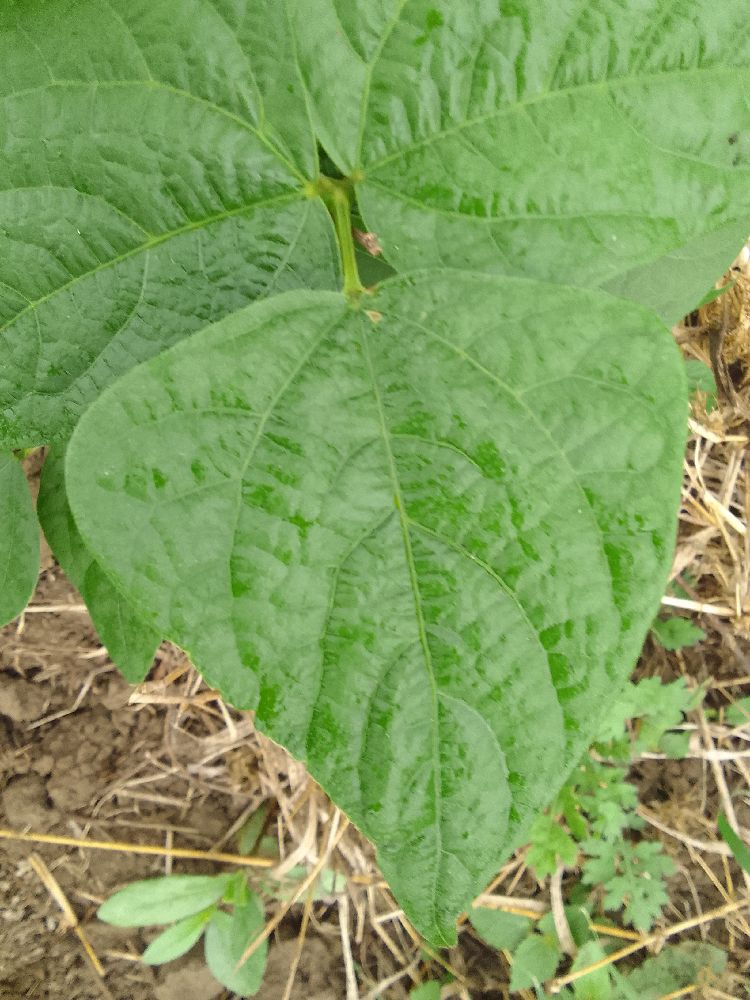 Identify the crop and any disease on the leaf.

common bean, healthy
